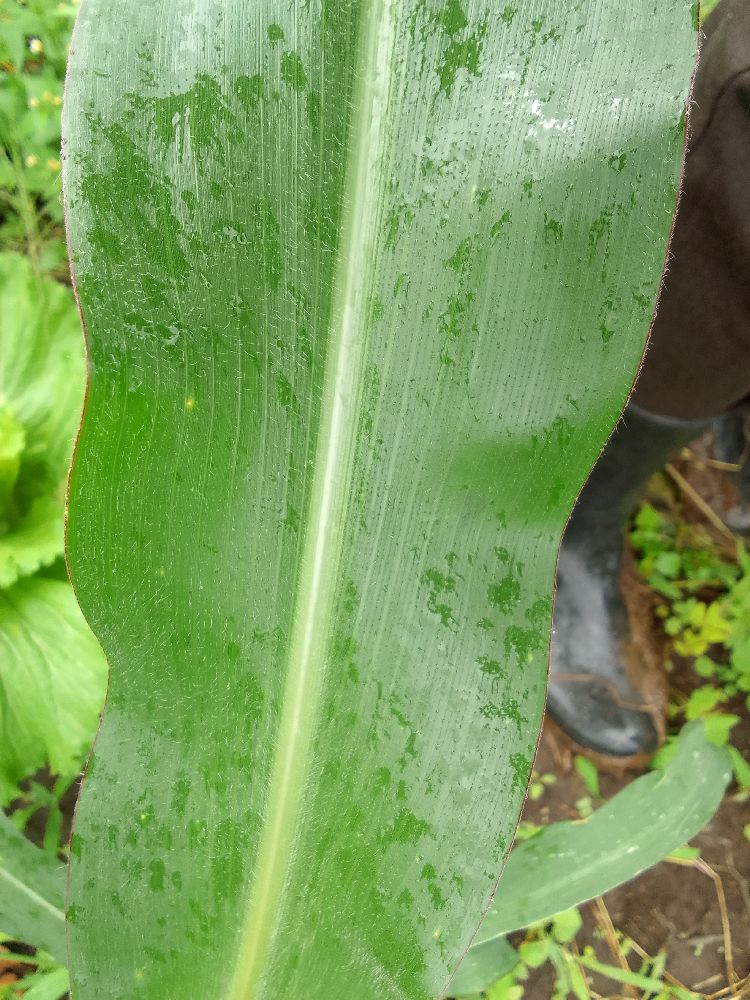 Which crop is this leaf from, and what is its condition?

maize, healthy
